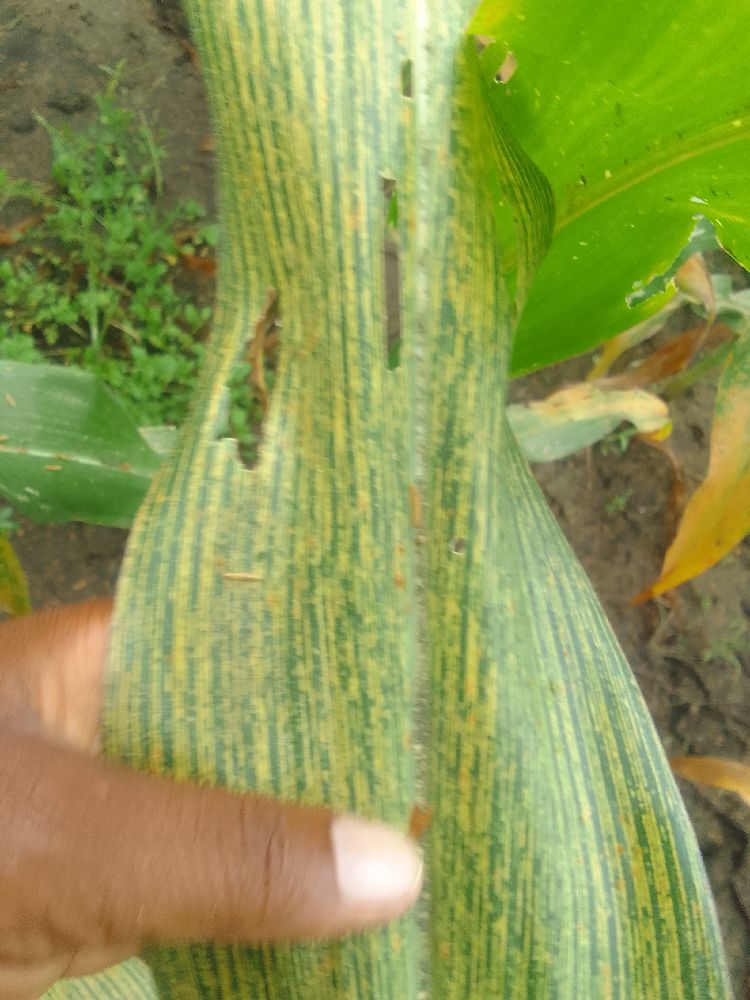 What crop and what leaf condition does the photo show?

maize, maize streak virus
